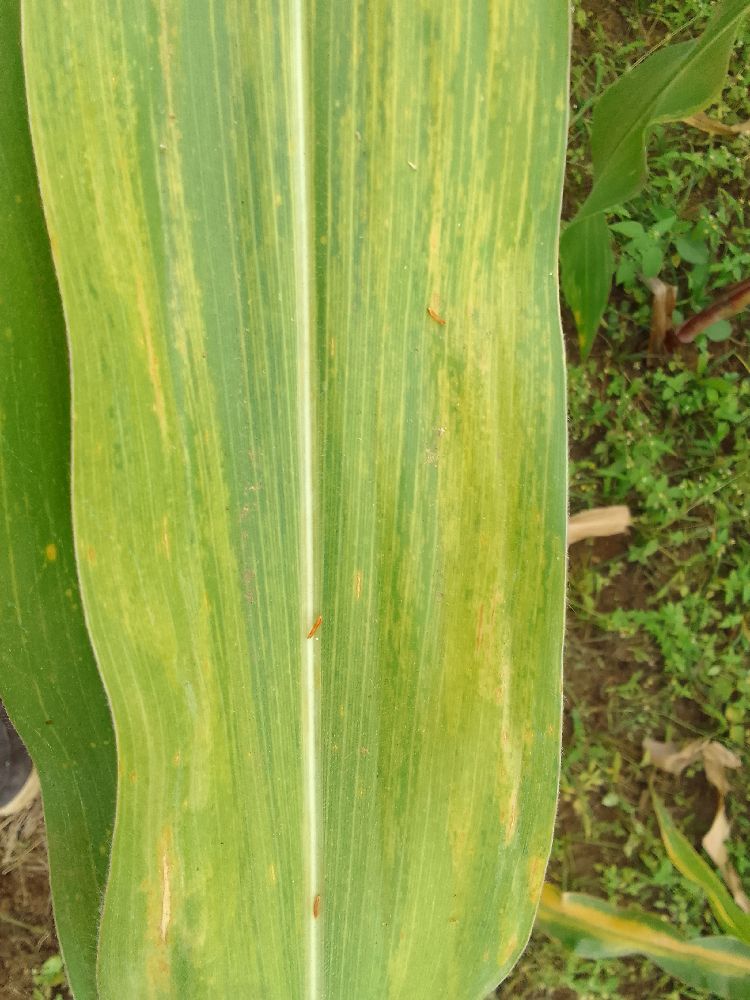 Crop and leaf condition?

maize, maize lethal necrosis
